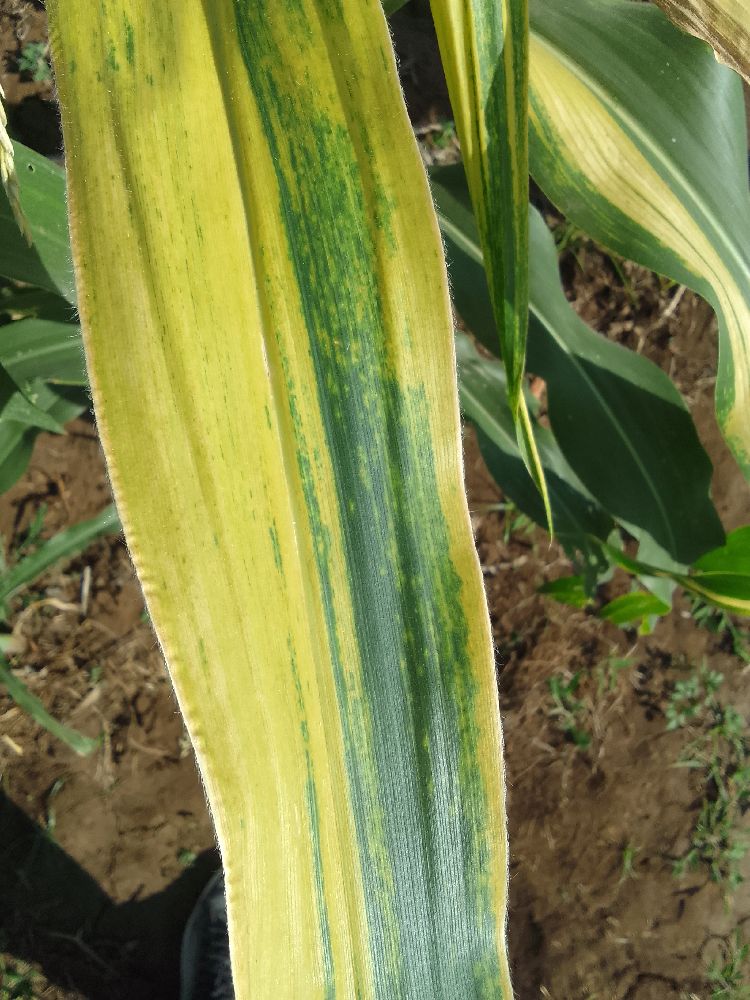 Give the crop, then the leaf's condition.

maize, maize lethal necrosis
